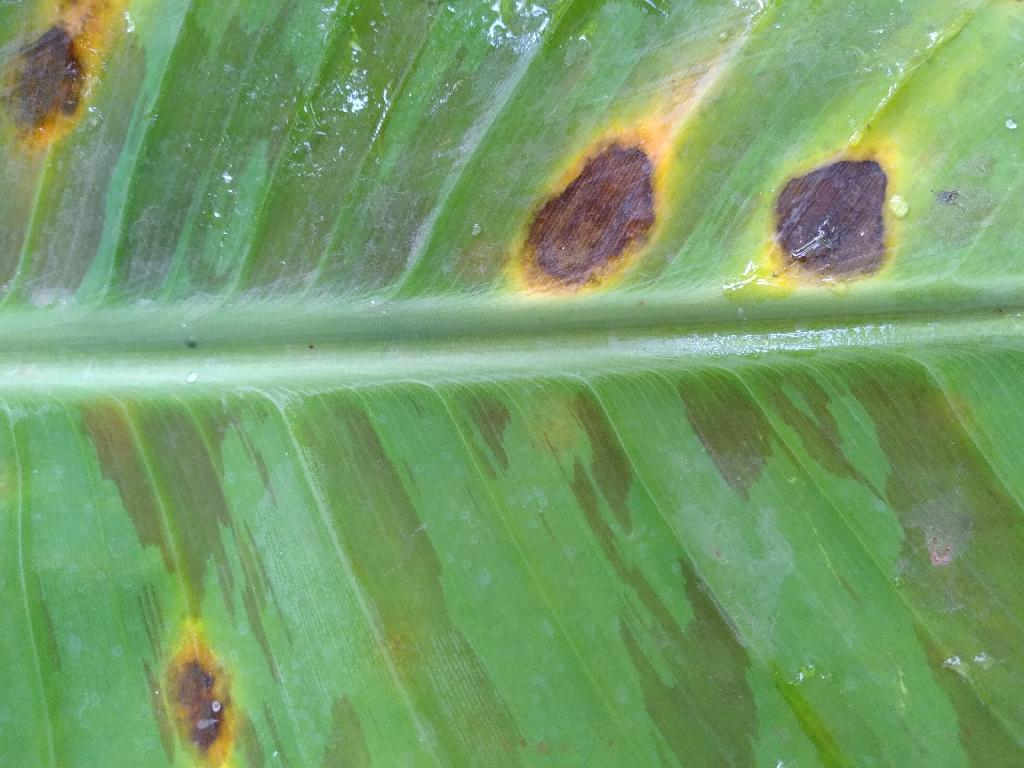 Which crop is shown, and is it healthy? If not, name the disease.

banana, black sigatoka
